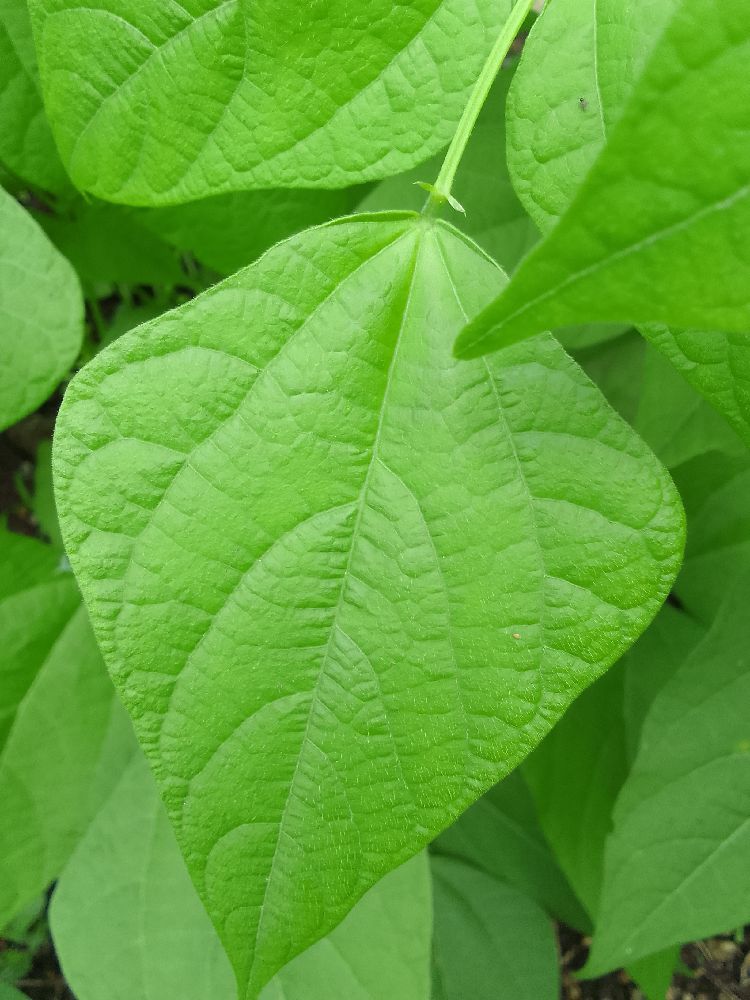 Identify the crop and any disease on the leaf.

common bean, healthy
